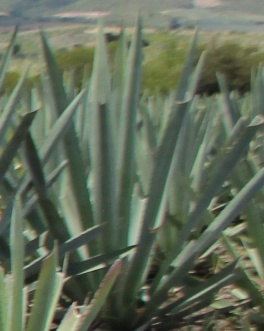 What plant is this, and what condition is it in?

agave, healthy
